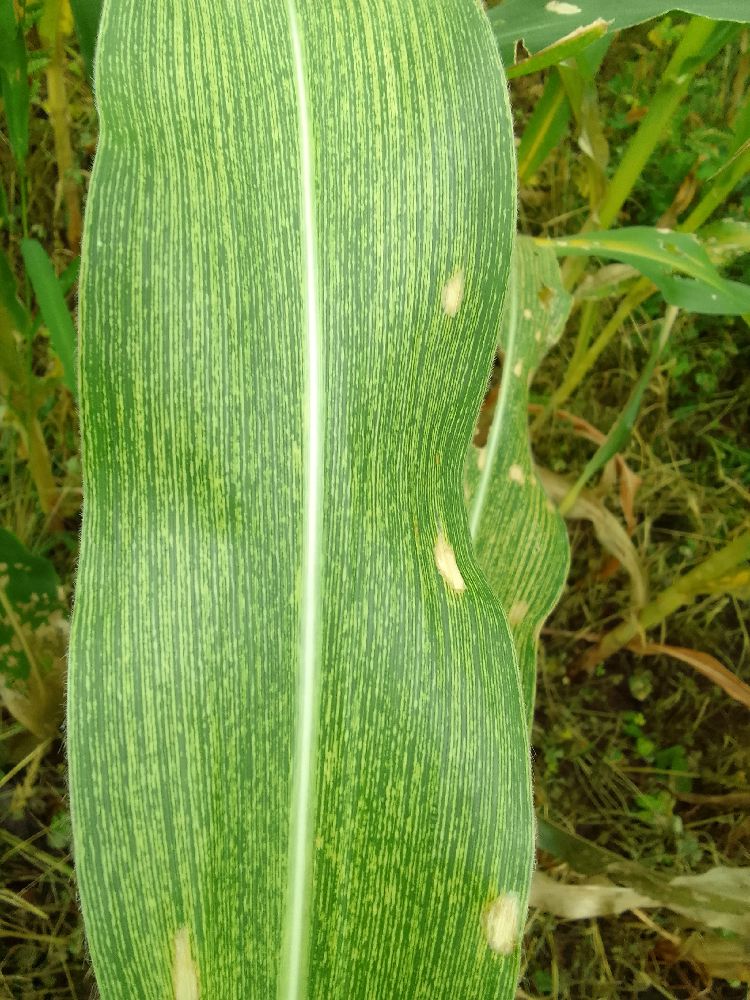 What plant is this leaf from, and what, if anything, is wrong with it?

maize, maize streak virus
